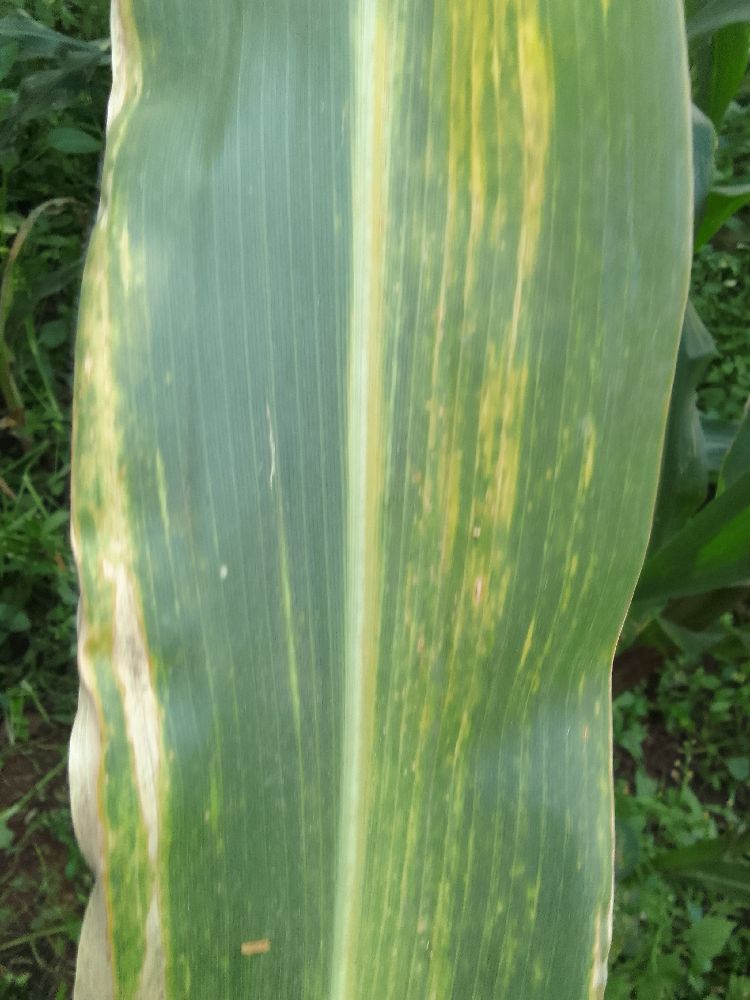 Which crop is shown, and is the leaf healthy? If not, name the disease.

maize, maize lethal necrosis
